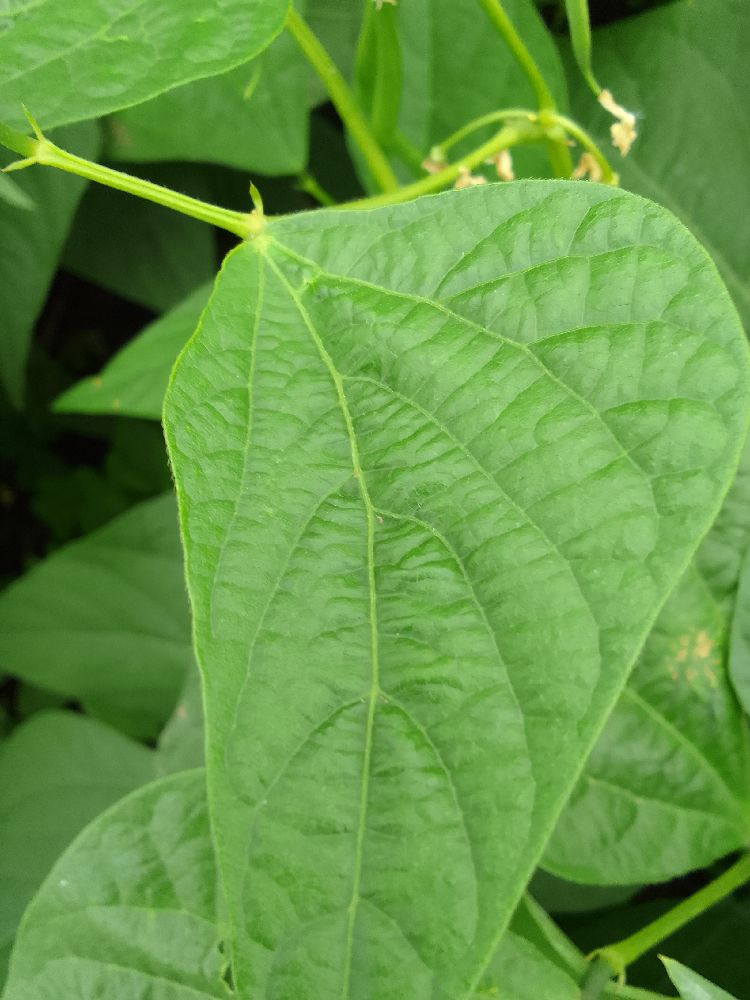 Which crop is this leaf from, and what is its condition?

common bean, healthy
